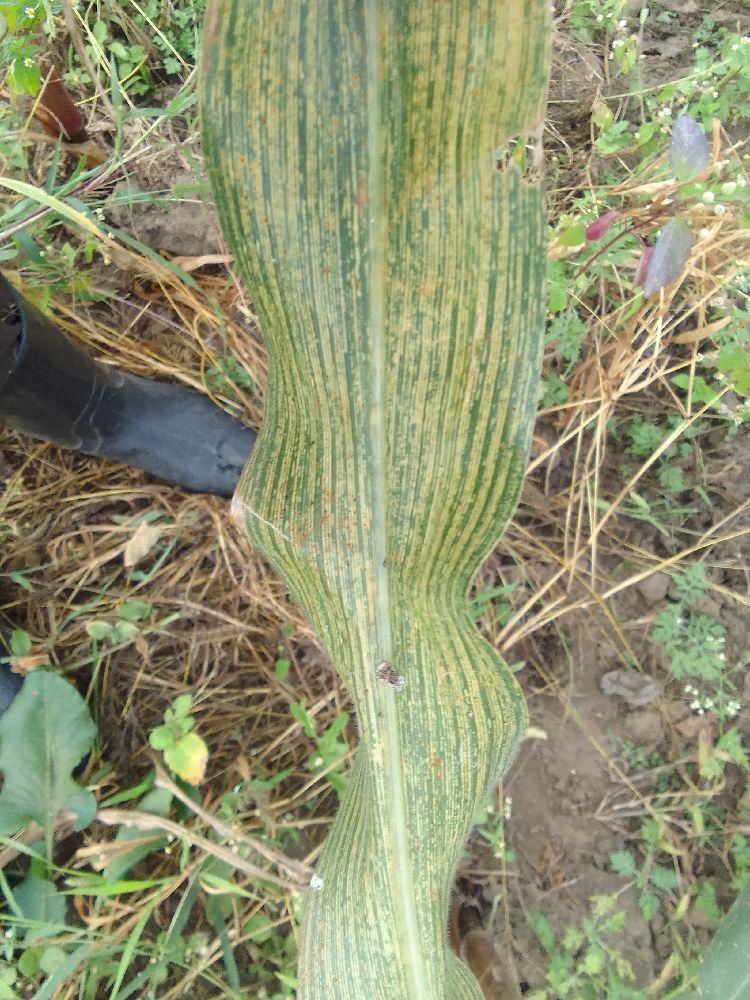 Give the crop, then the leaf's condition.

maize, maize streak virus
